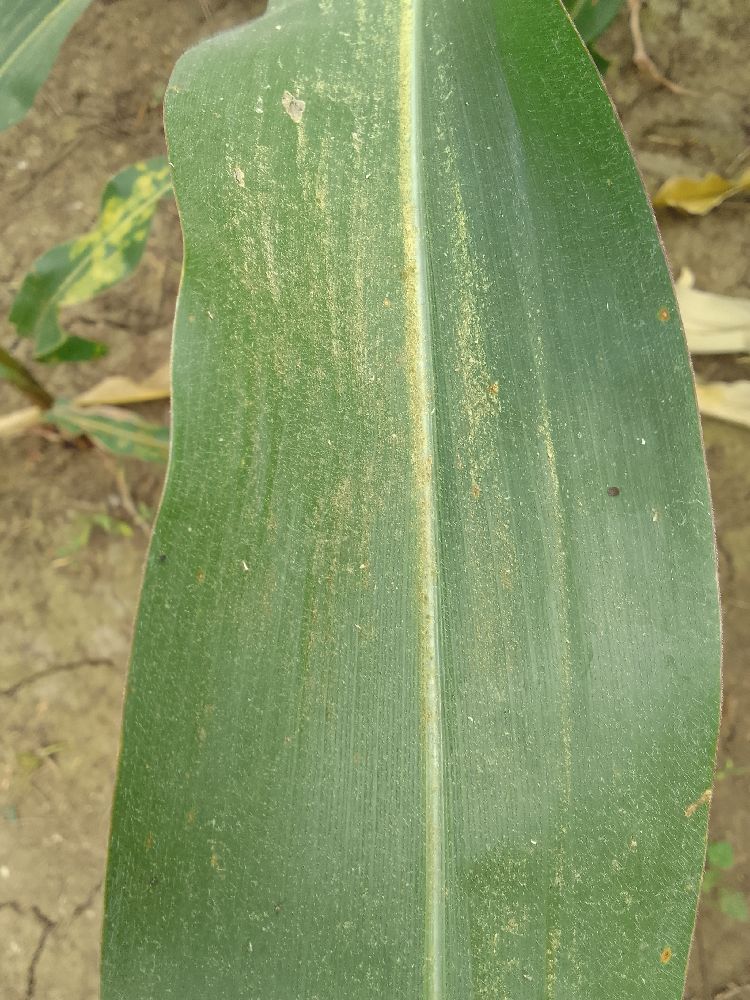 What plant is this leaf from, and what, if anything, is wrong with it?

maize, healthy
